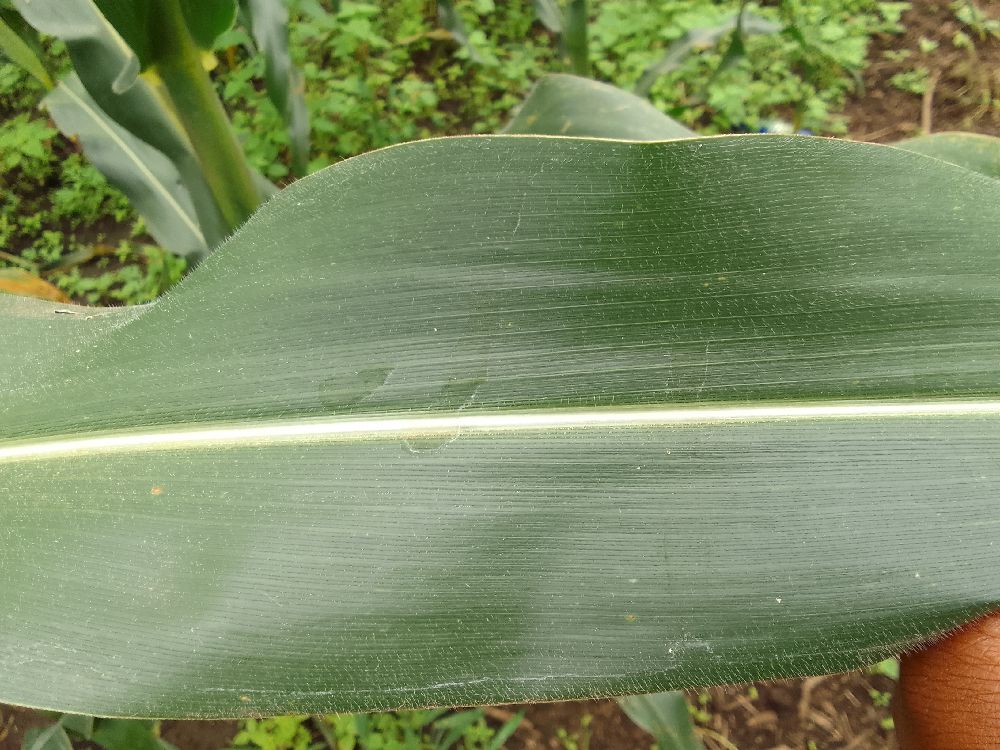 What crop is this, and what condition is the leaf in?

maize, healthy
